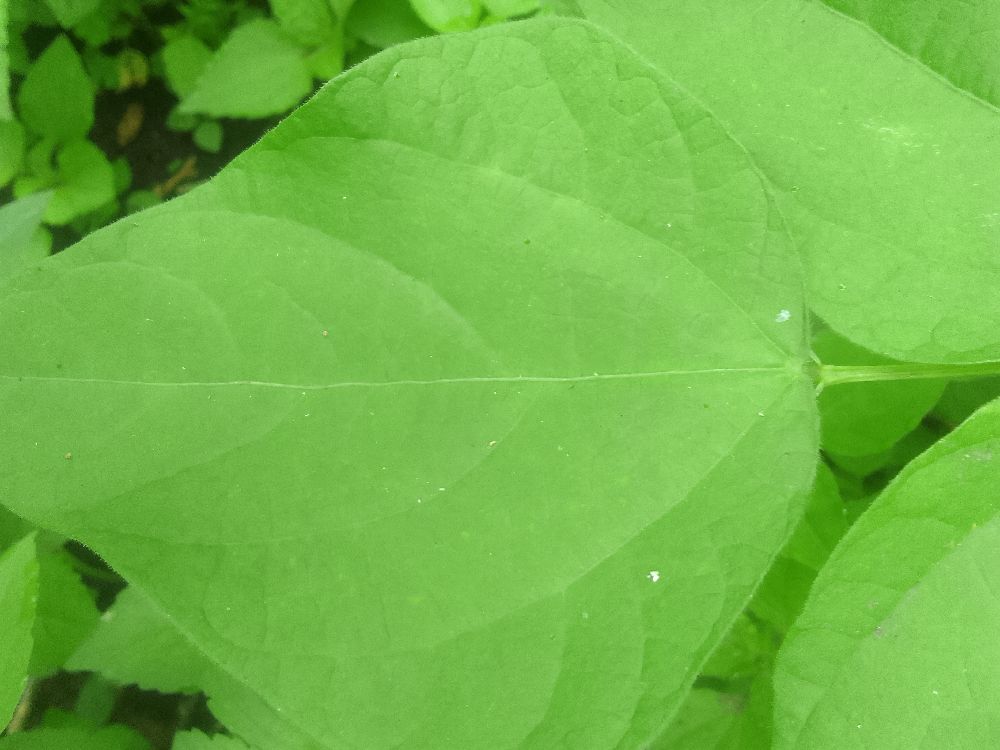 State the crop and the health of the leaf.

common bean, healthy
